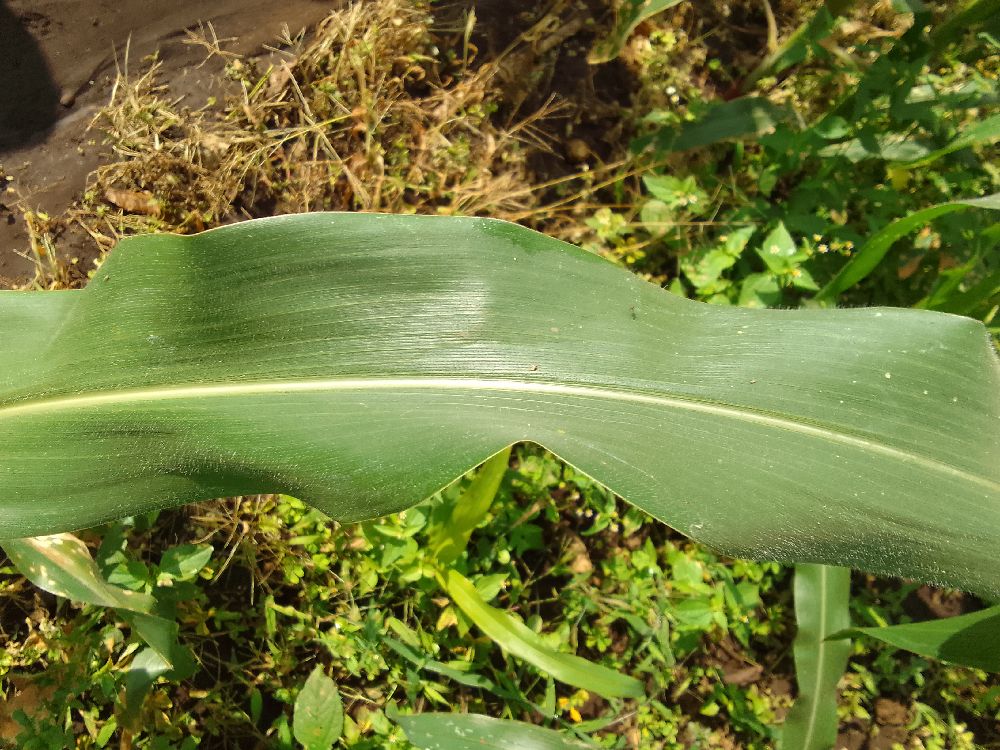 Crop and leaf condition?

maize, healthy
